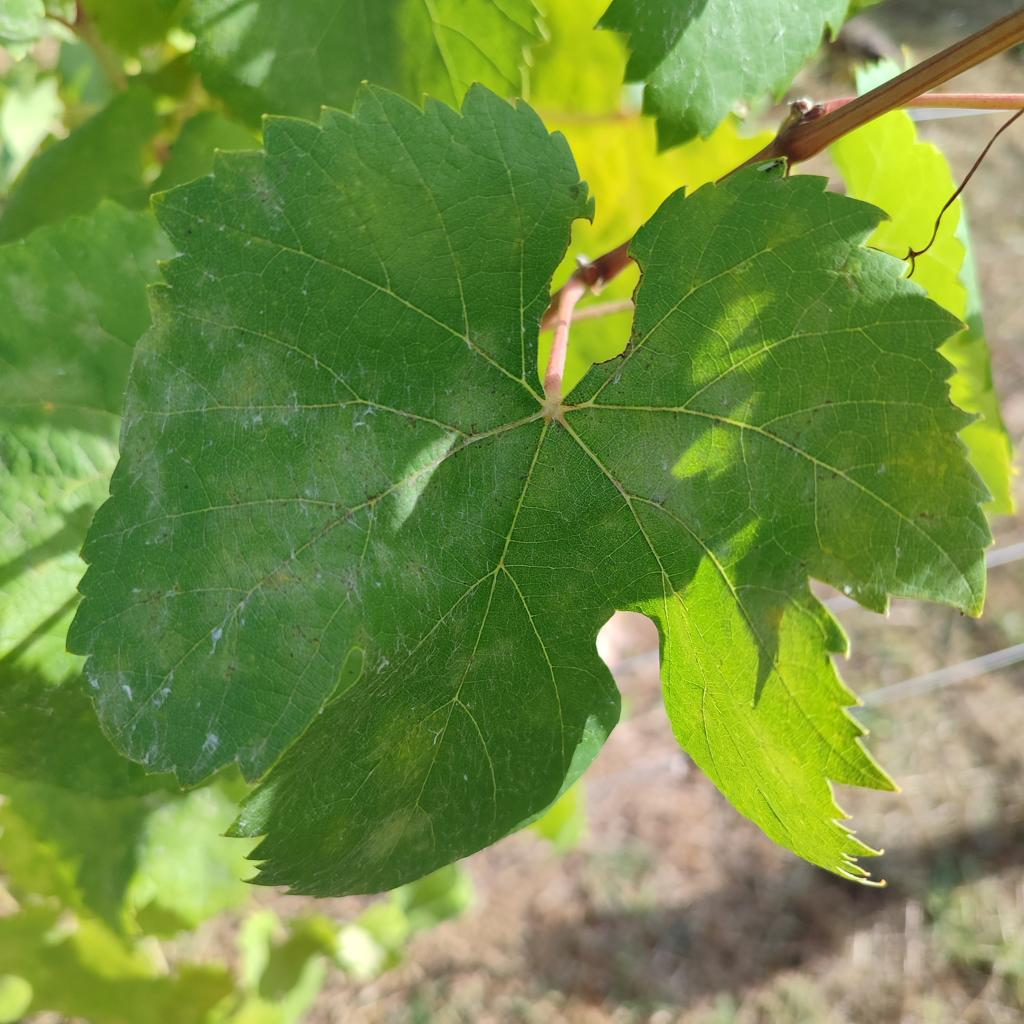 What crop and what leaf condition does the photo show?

grapevine, powdery mildew
